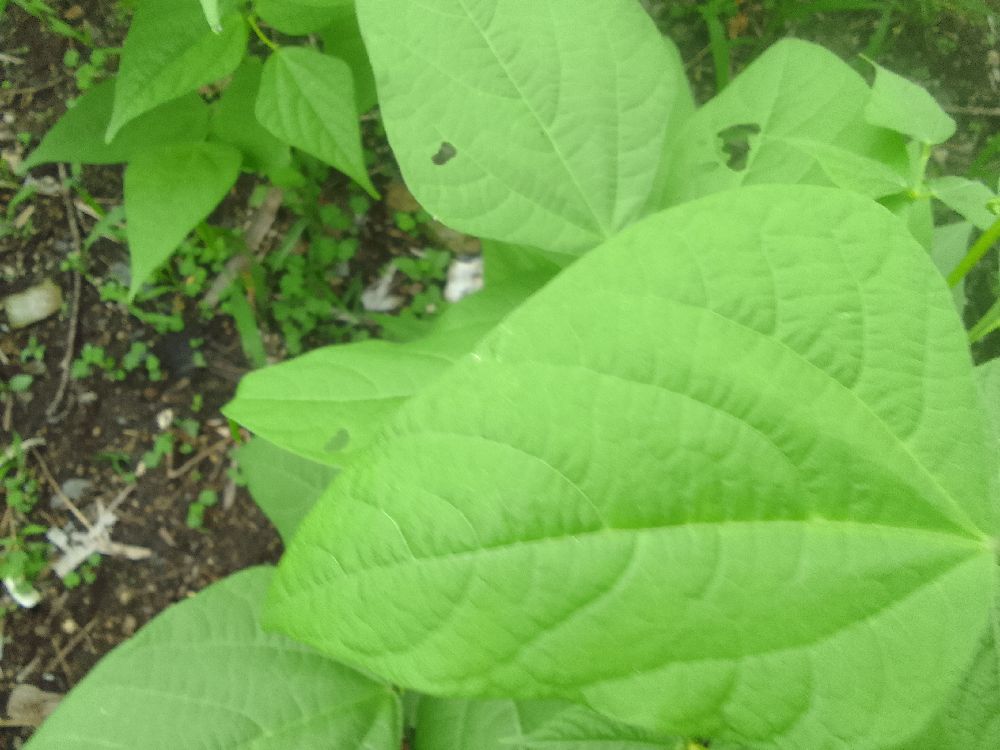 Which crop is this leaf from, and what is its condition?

common bean, healthy
